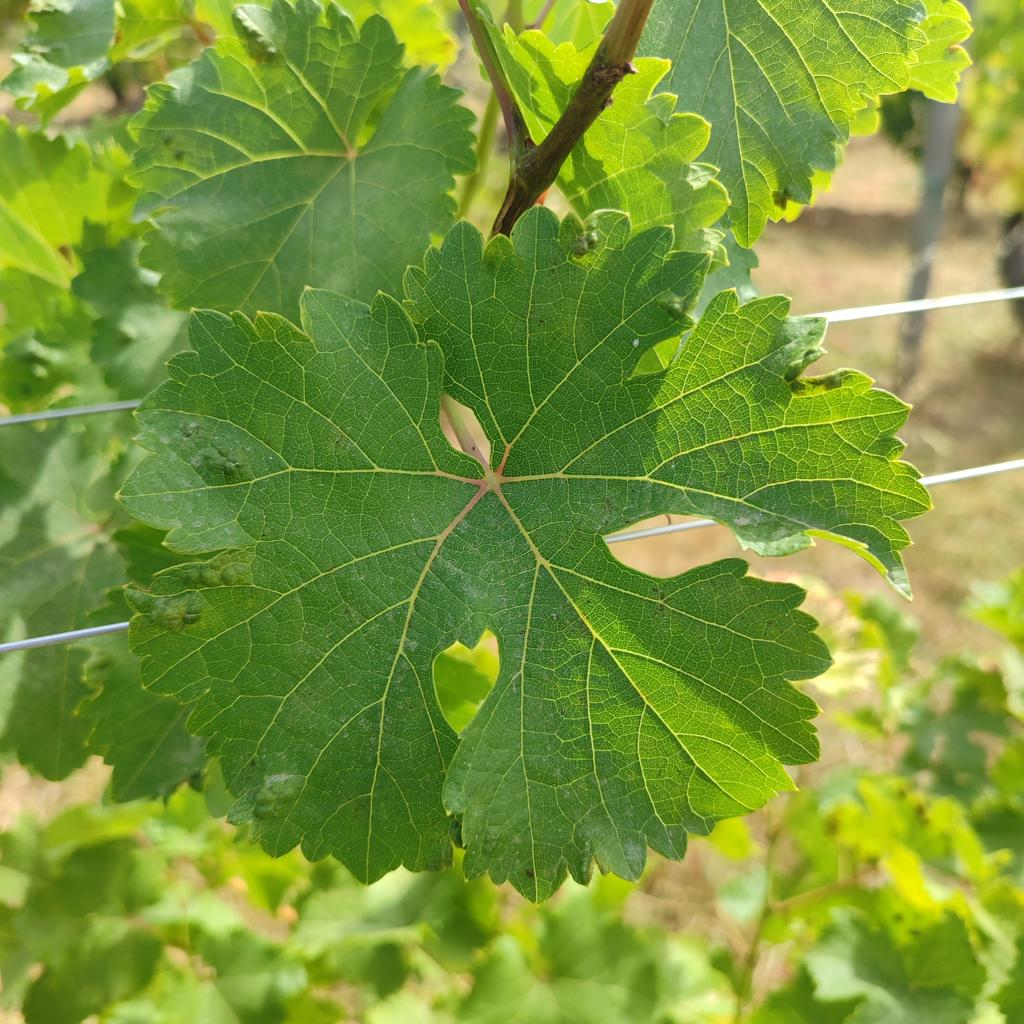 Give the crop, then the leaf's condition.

grapevine, erineum mite
